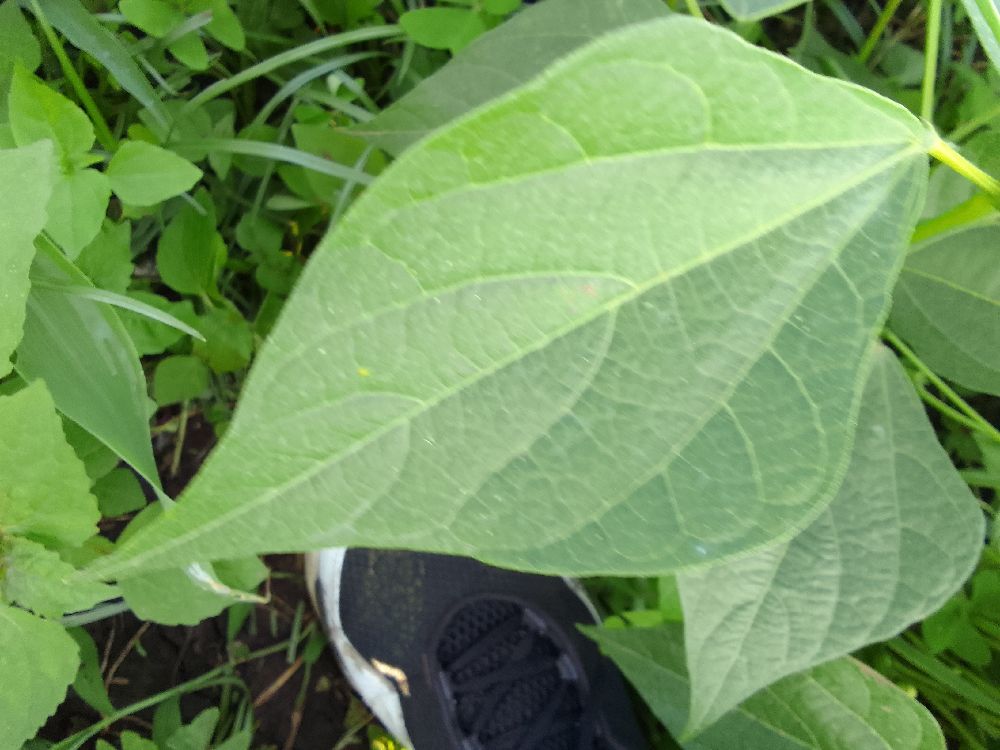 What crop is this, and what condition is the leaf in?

common bean, healthy
